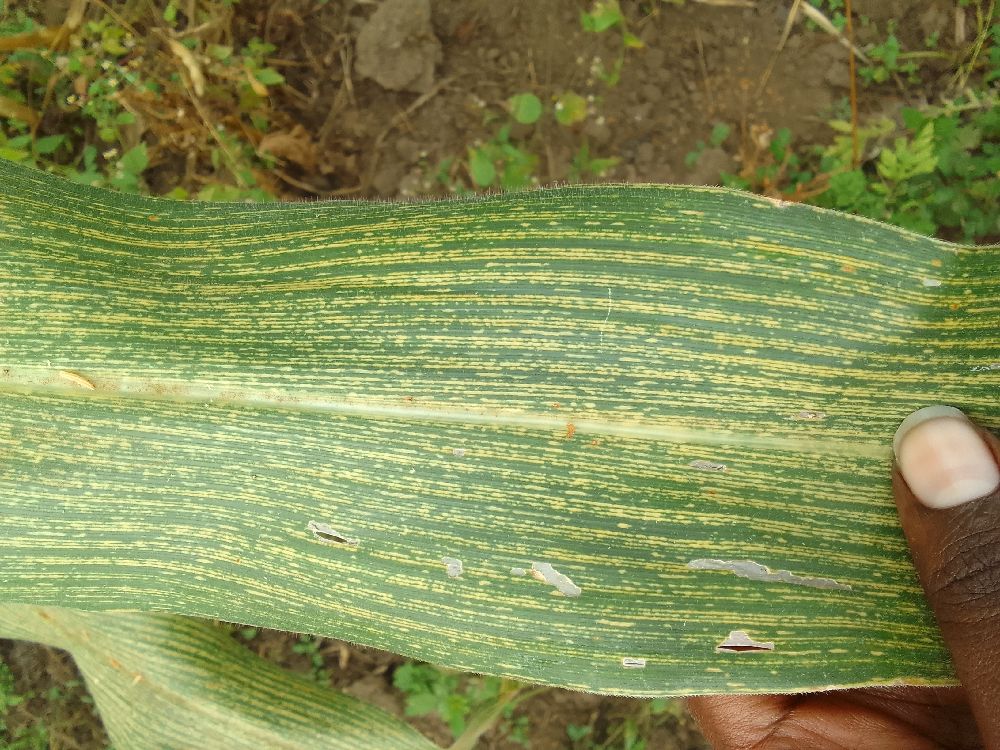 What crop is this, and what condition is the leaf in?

maize, maize streak virus
